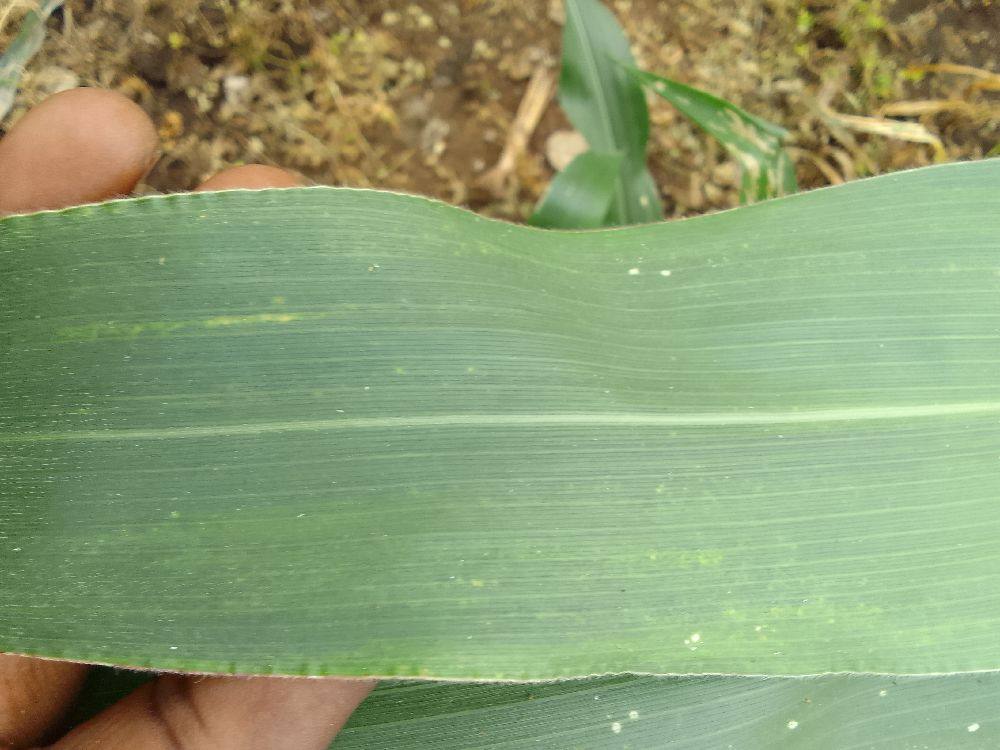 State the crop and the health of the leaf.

maize, healthy
